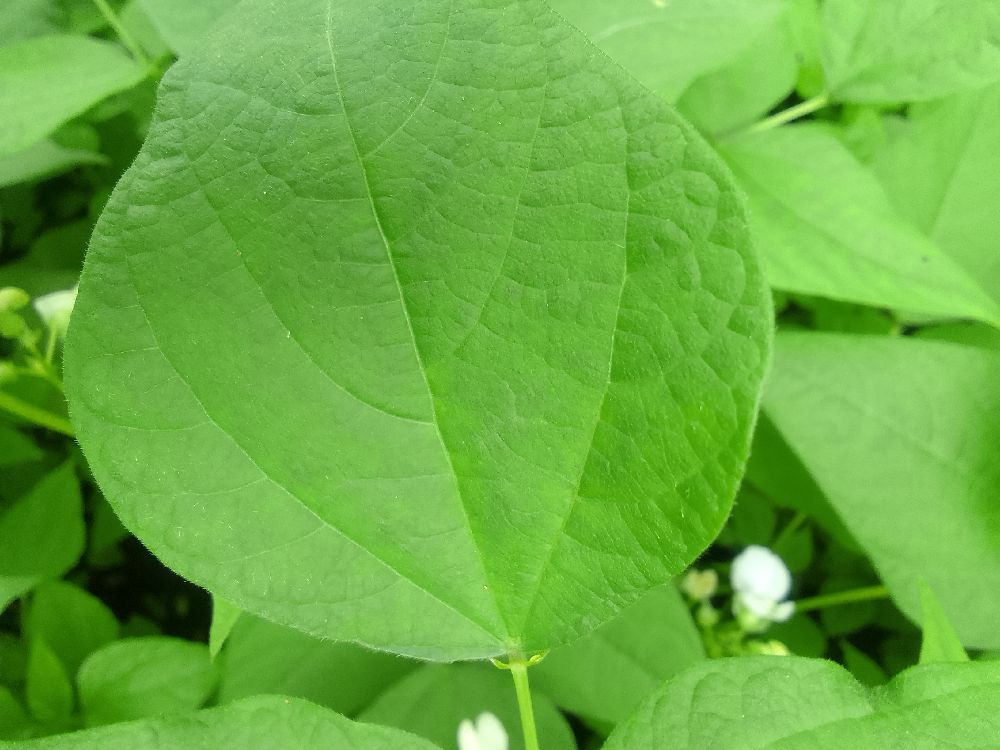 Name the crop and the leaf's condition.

common bean, healthy
